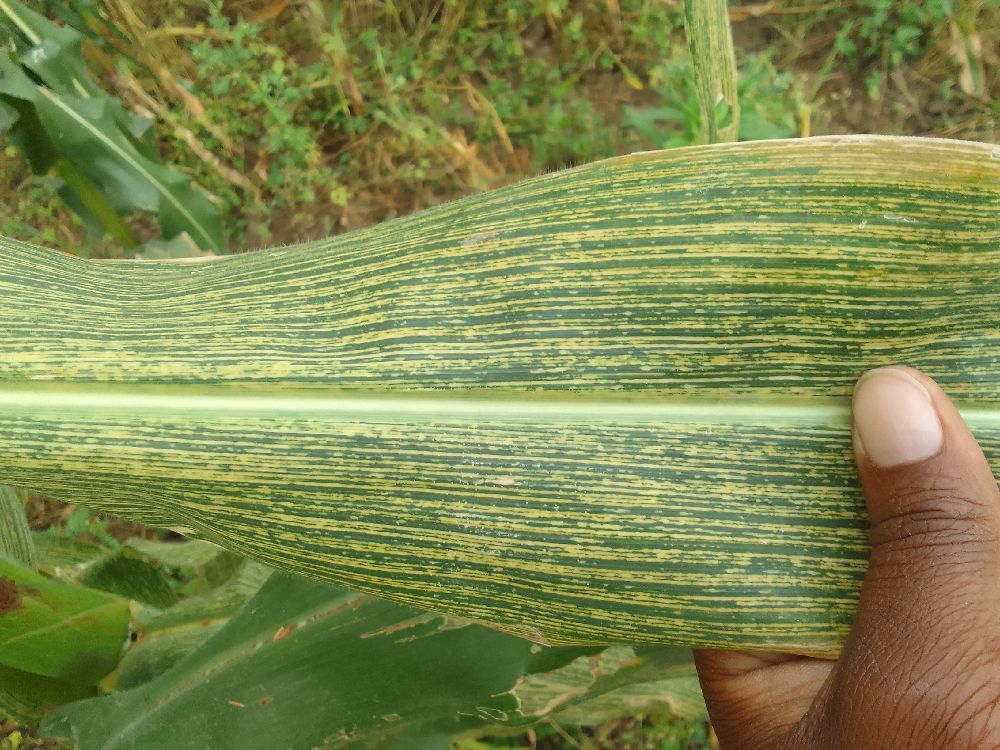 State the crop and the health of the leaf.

maize, maize streak virus
